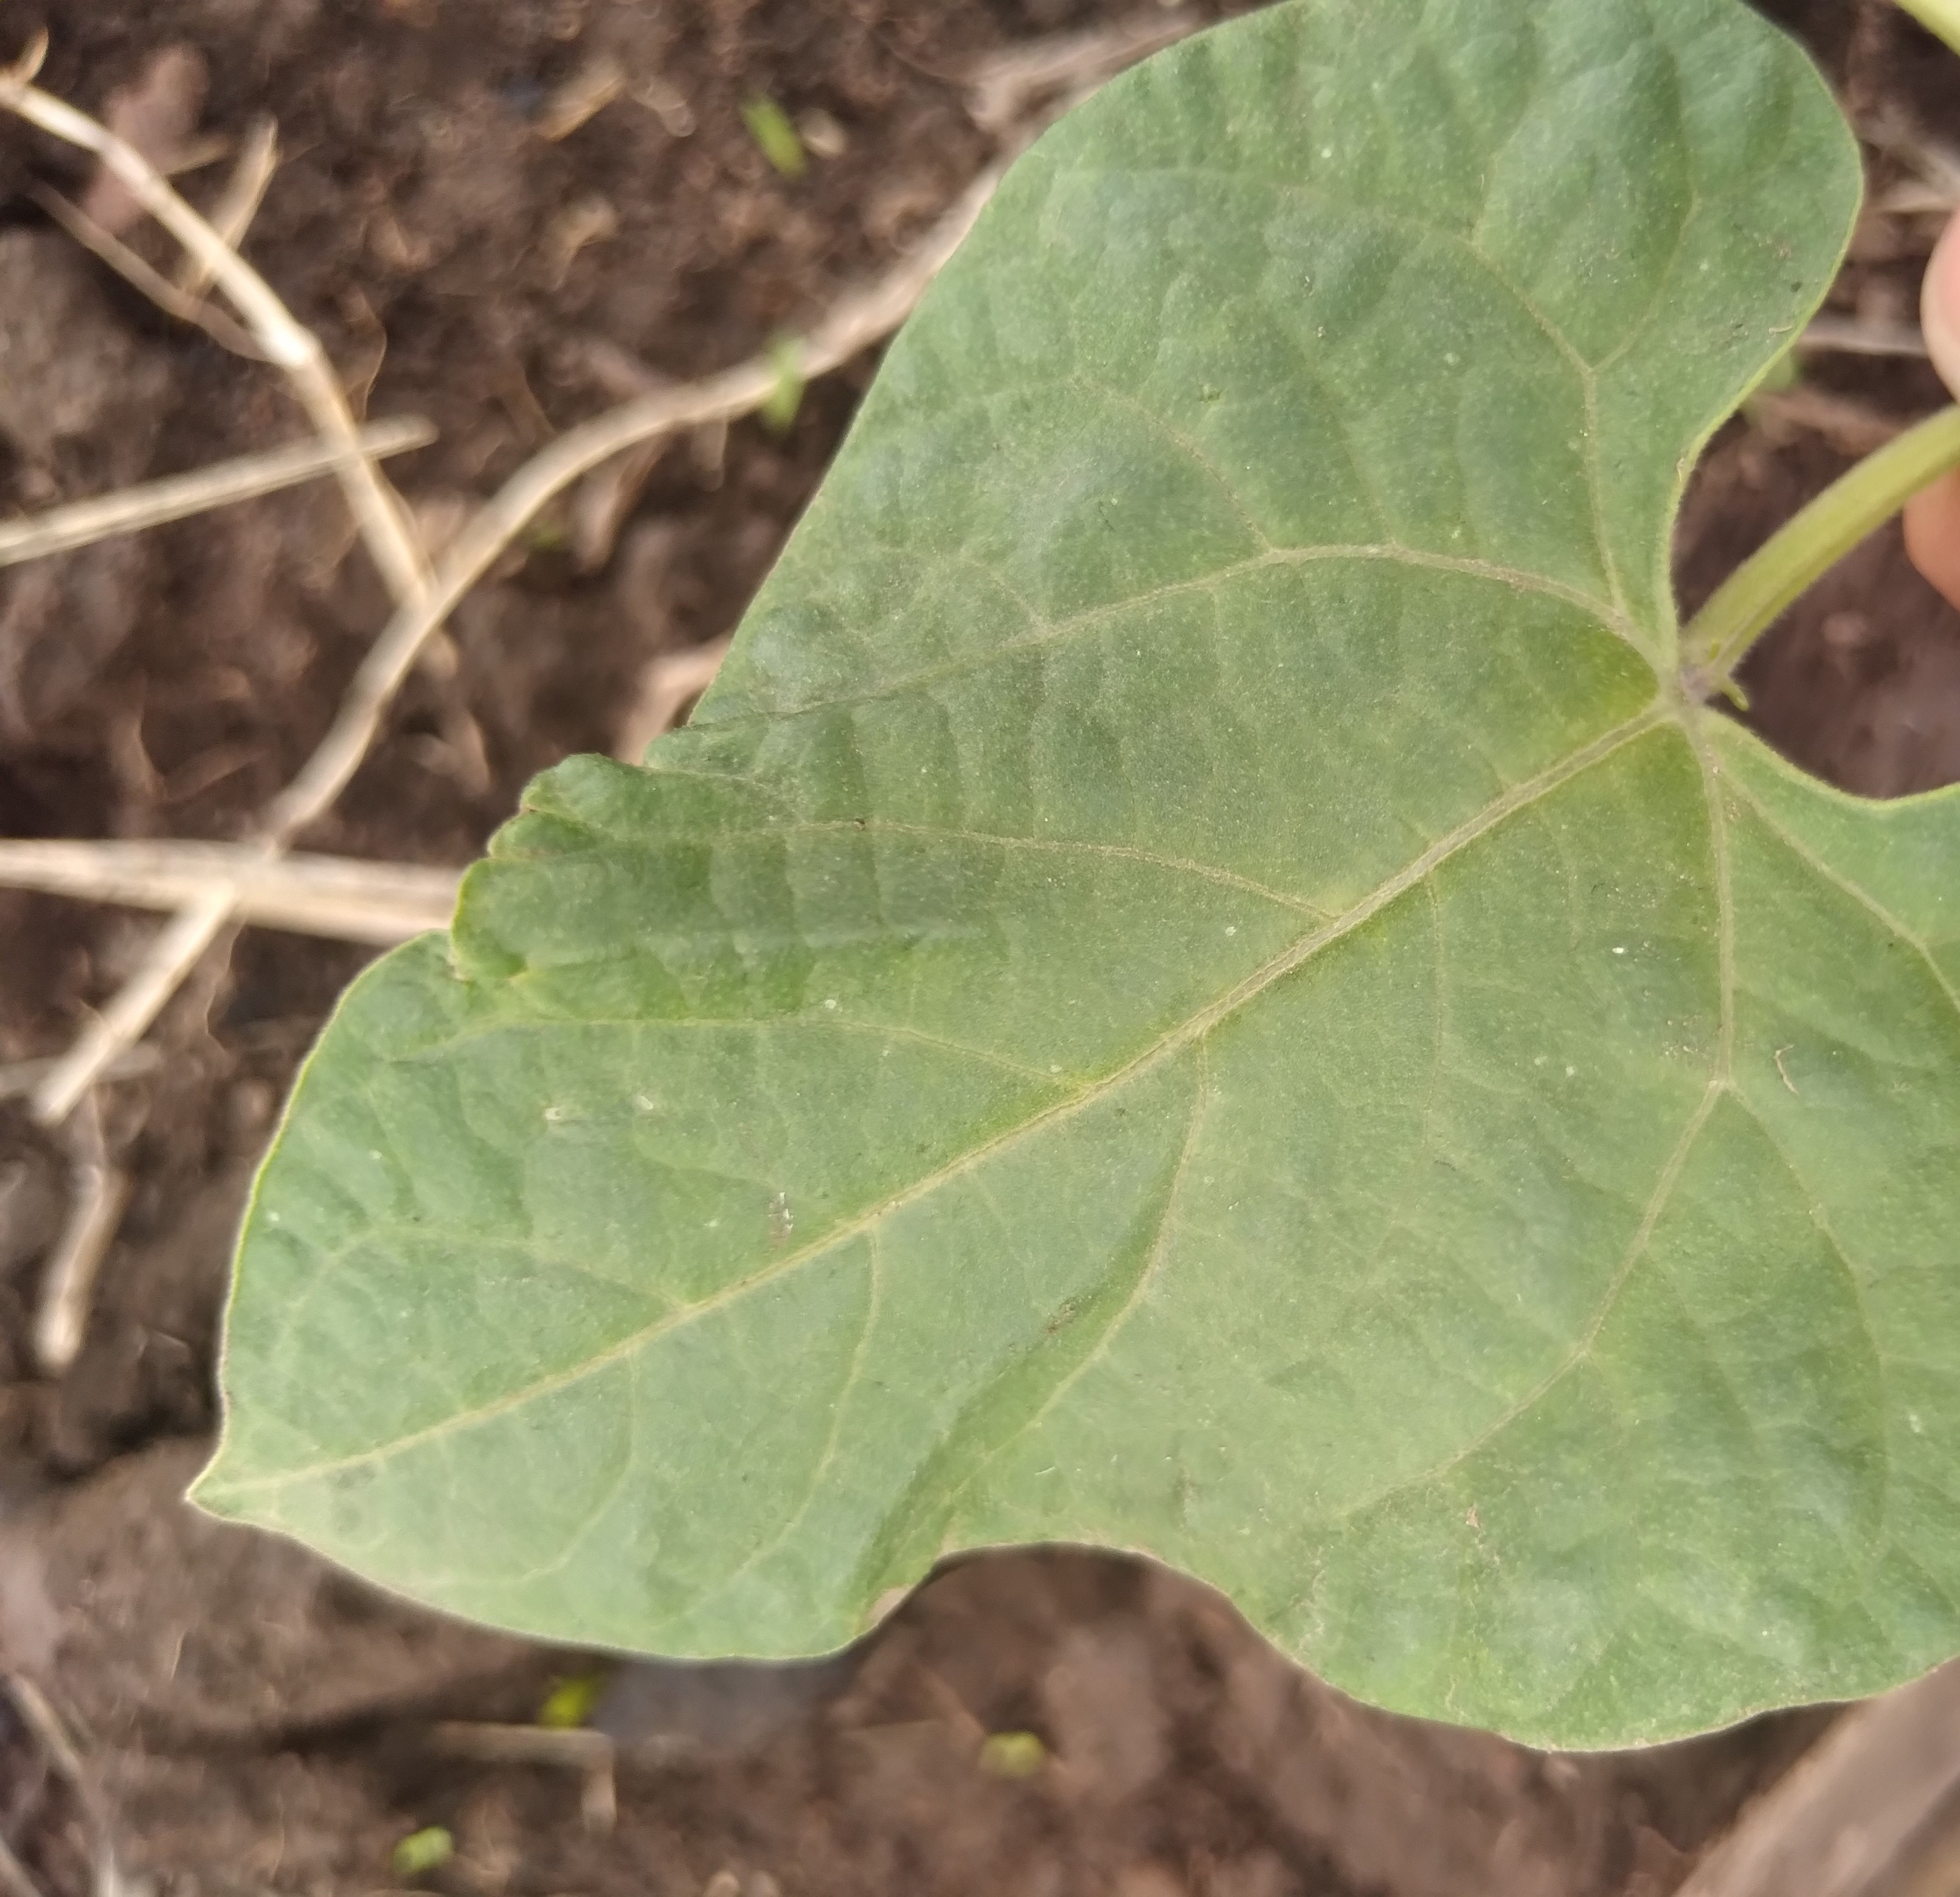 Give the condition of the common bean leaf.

healthy
